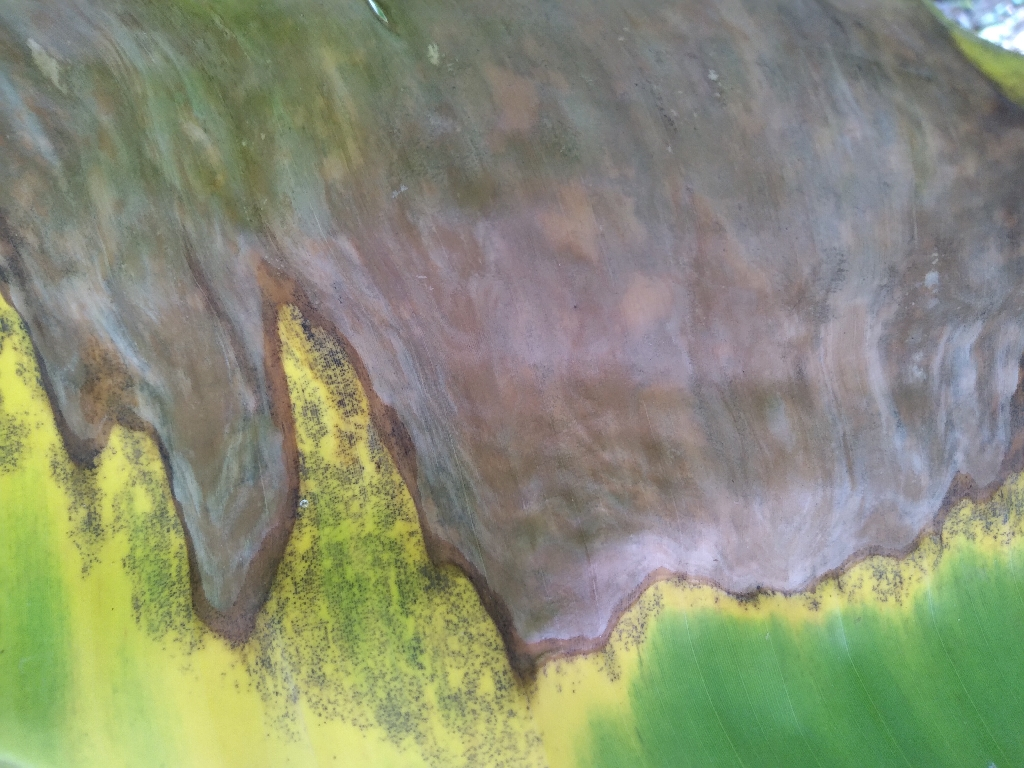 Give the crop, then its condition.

banana, black sigatoka
